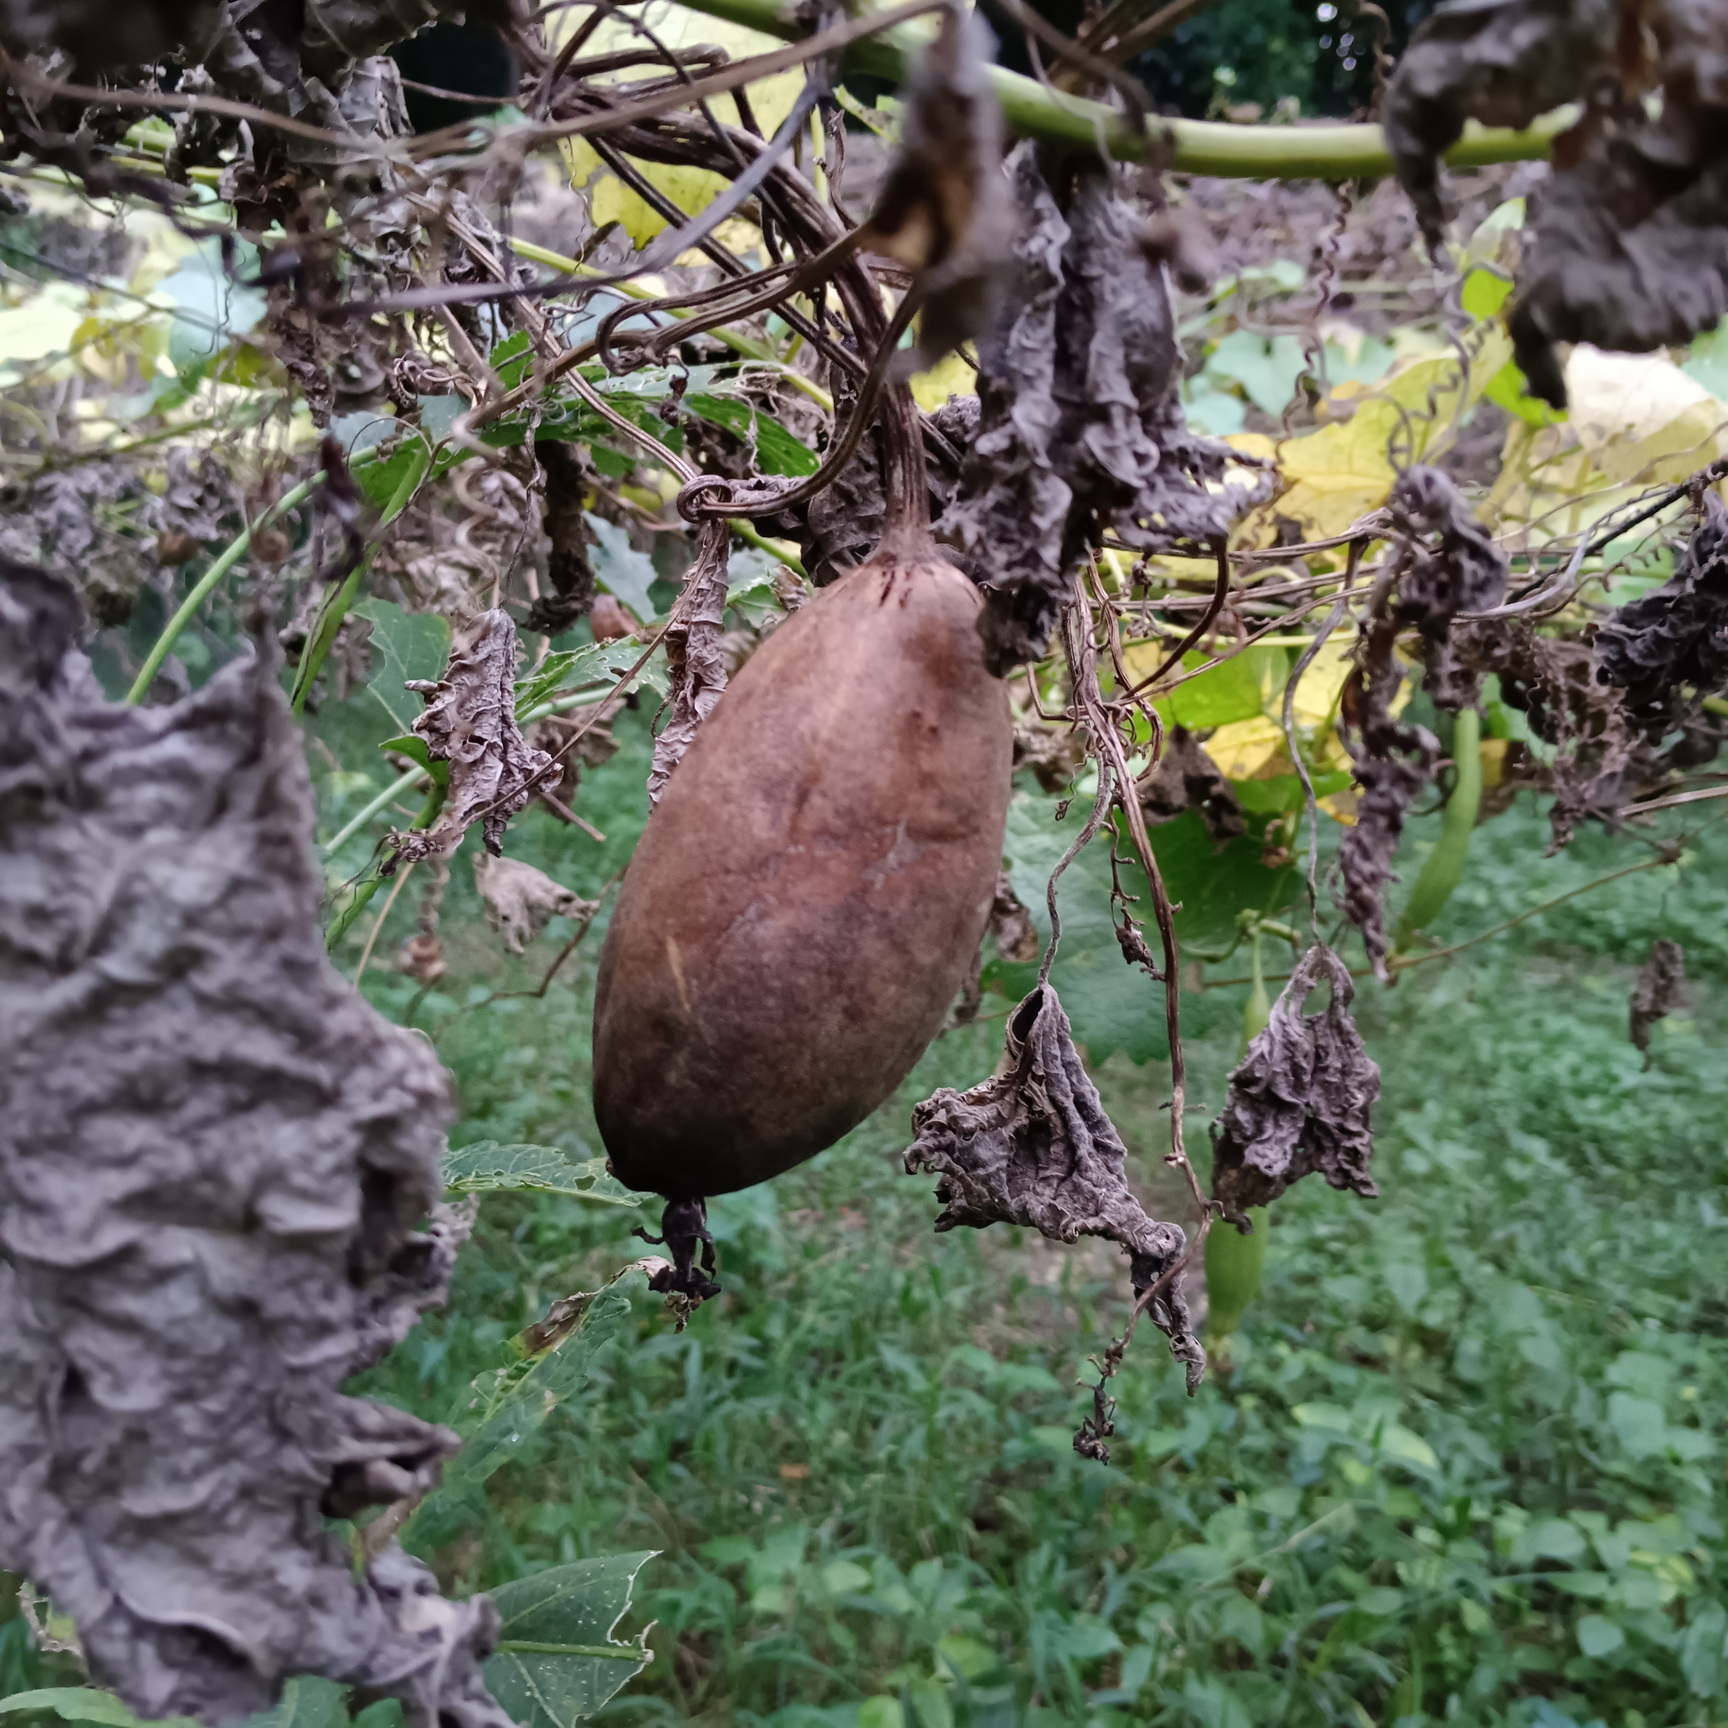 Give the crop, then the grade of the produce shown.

luffa, faulty
